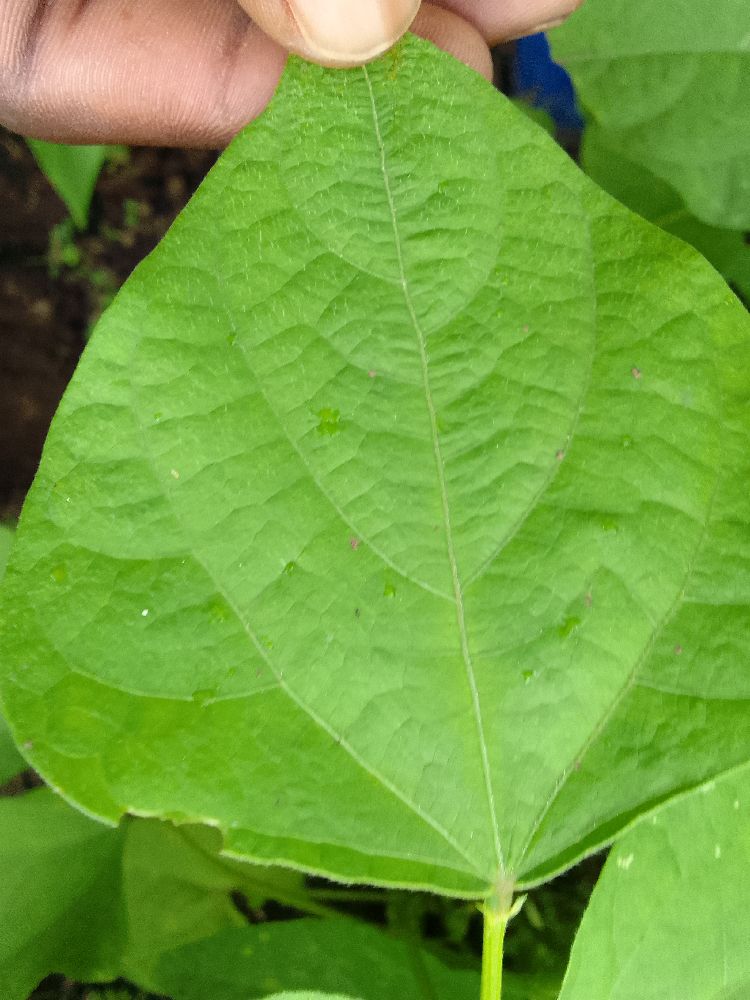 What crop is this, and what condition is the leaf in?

common bean, healthy
